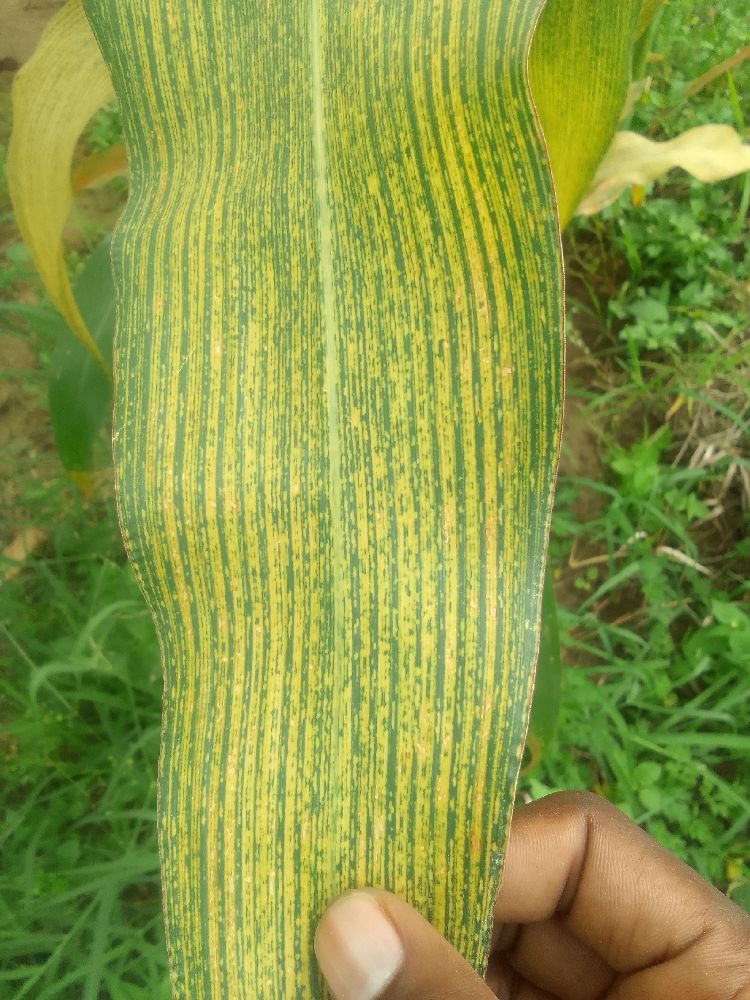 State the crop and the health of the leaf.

maize, maize streak virus
